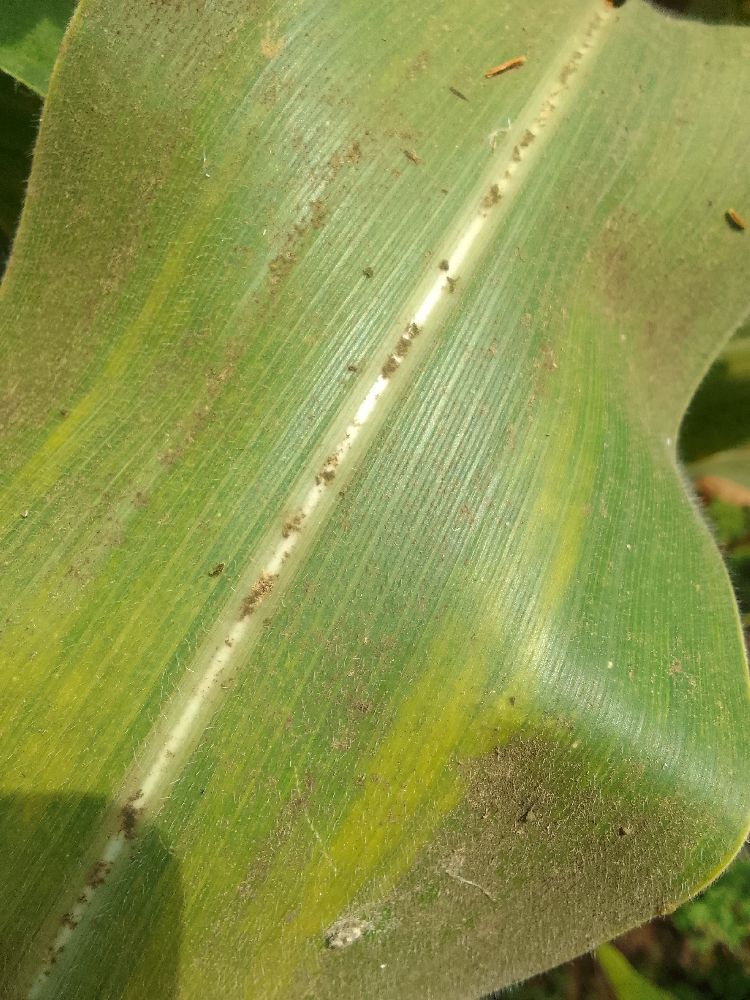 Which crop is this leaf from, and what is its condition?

maize, maize lethal necrosis
